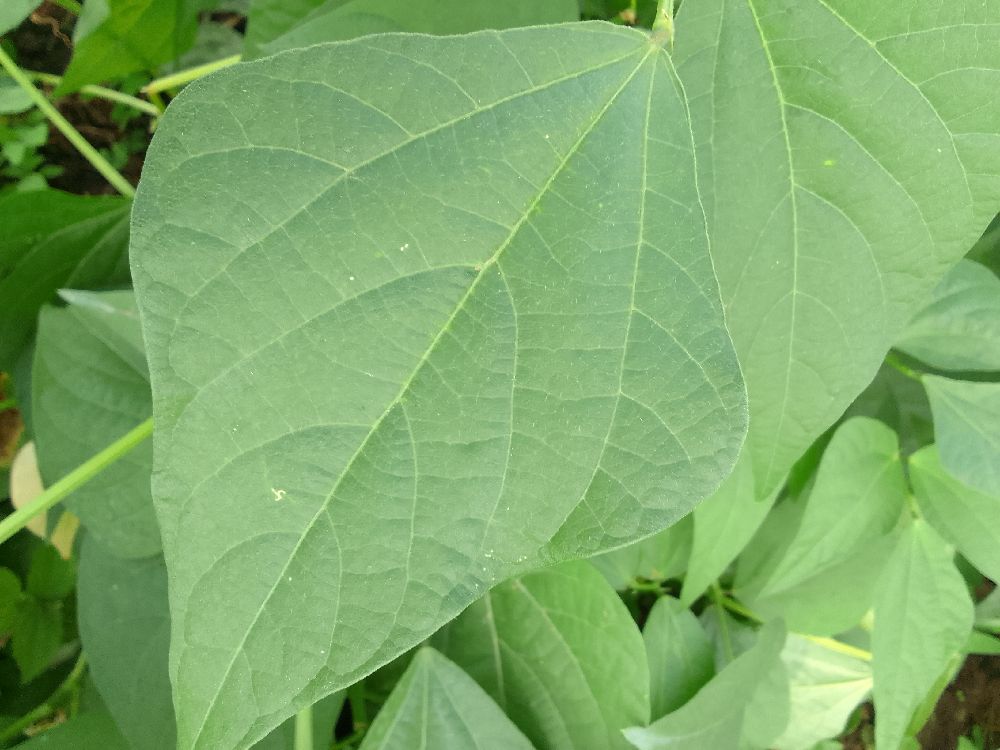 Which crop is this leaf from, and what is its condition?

common bean, healthy
